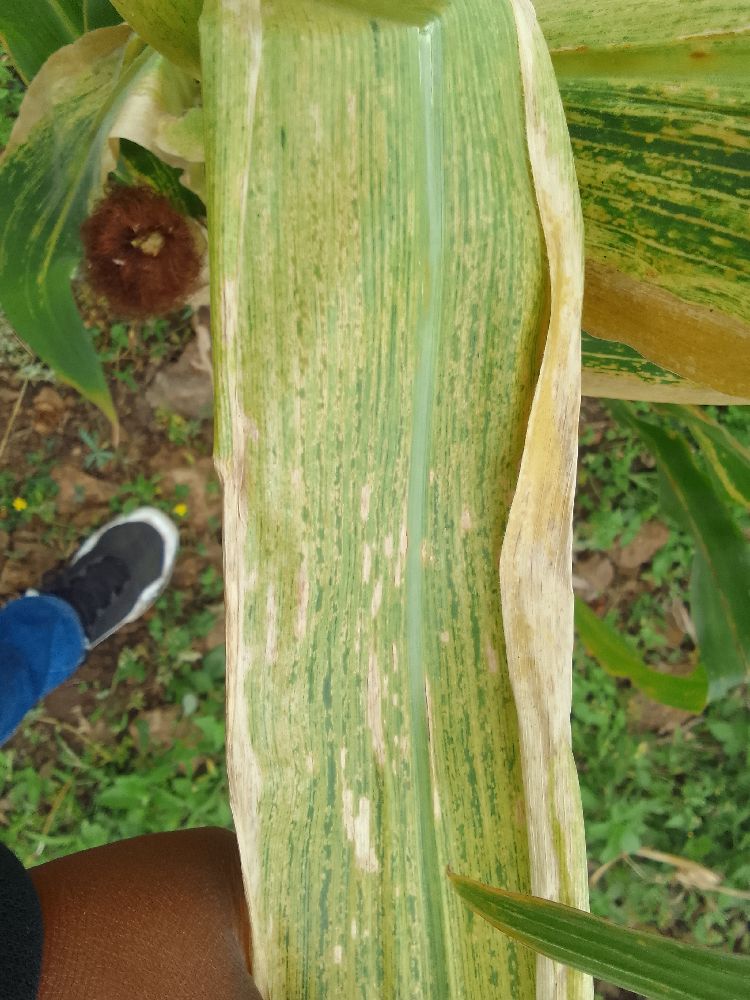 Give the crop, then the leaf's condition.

maize, maize lethal necrosis
